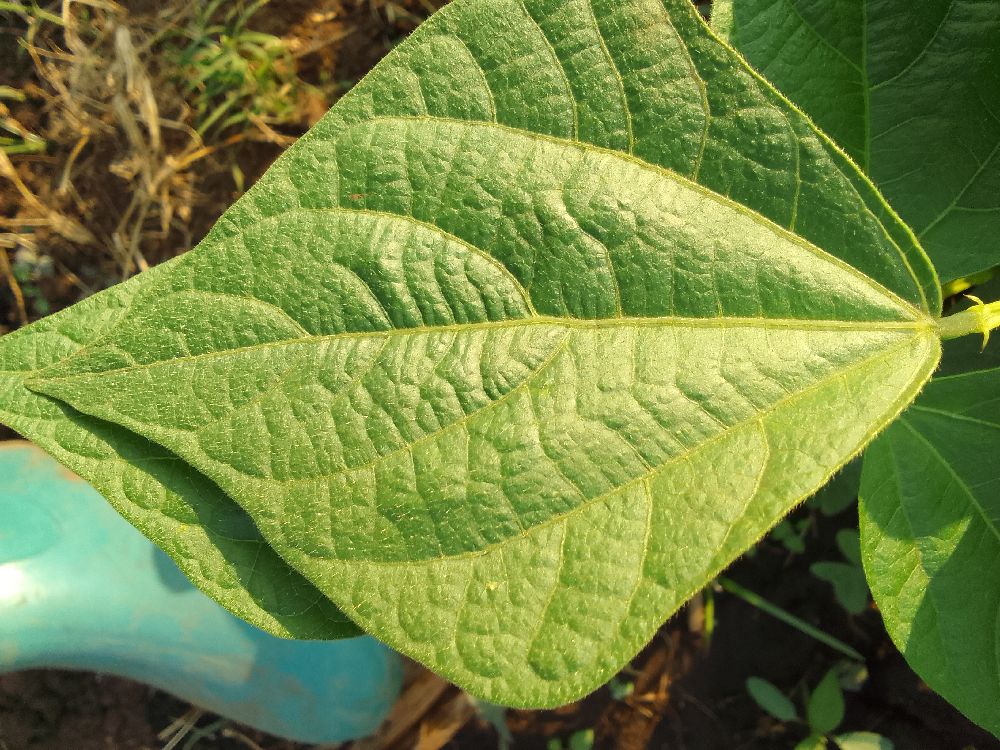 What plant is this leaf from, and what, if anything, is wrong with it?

common bean, healthy
